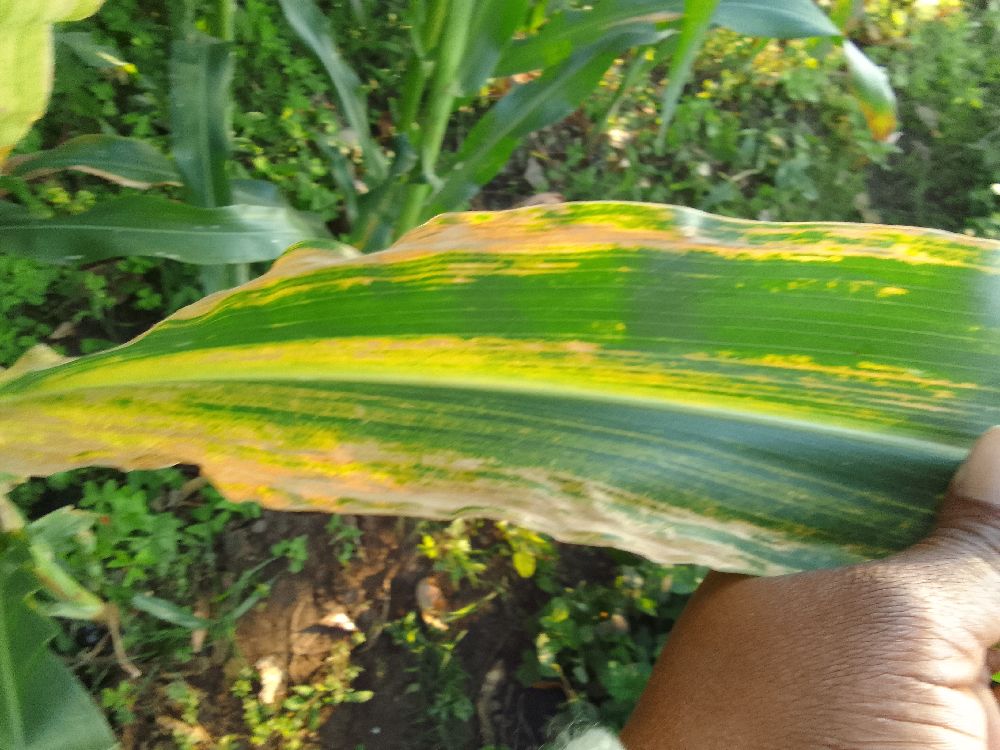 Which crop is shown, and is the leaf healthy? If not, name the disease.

maize, maize lethal necrosis
